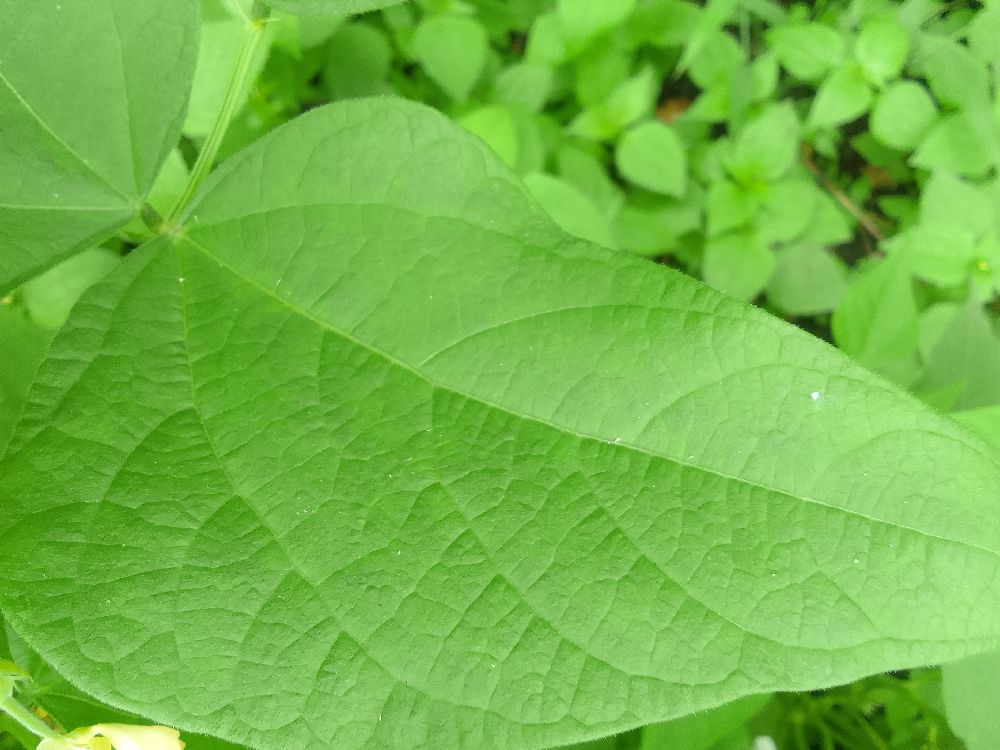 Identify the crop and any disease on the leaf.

common bean, healthy
